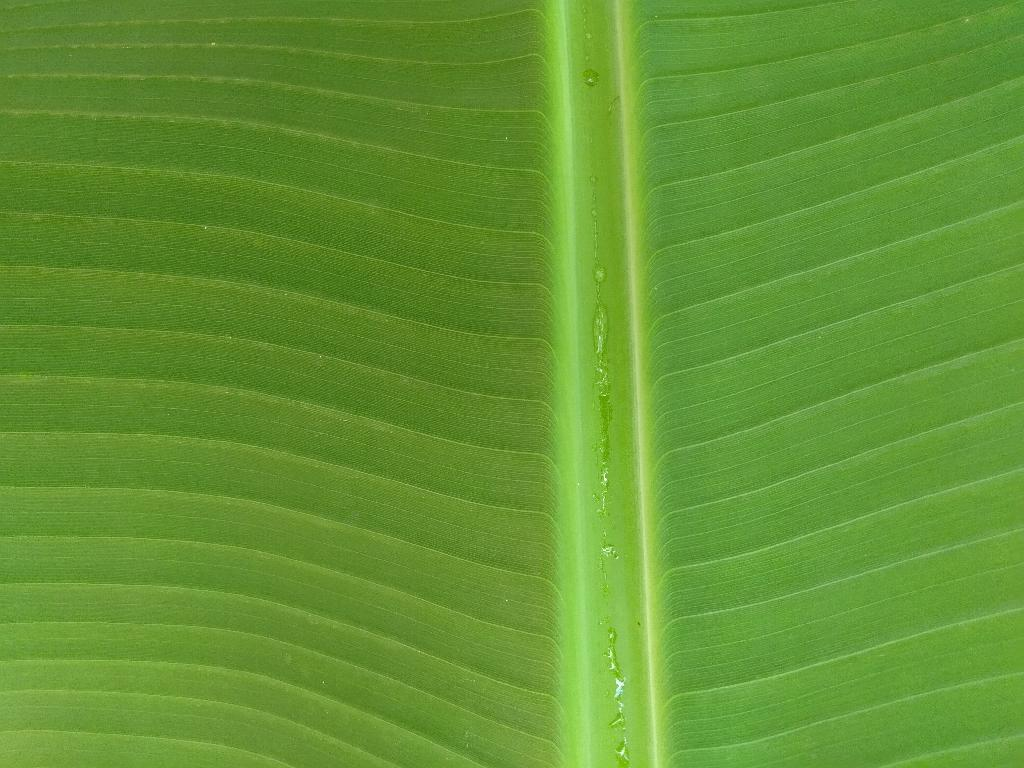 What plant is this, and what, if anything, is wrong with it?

banana, healthy
